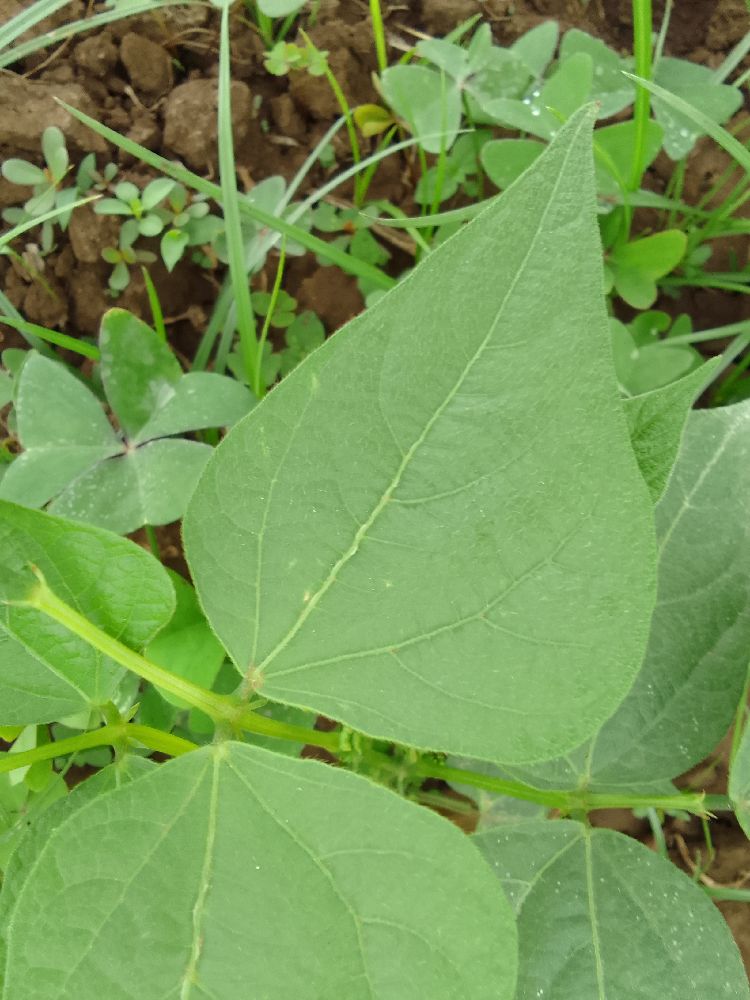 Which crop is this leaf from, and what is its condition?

common bean, healthy
